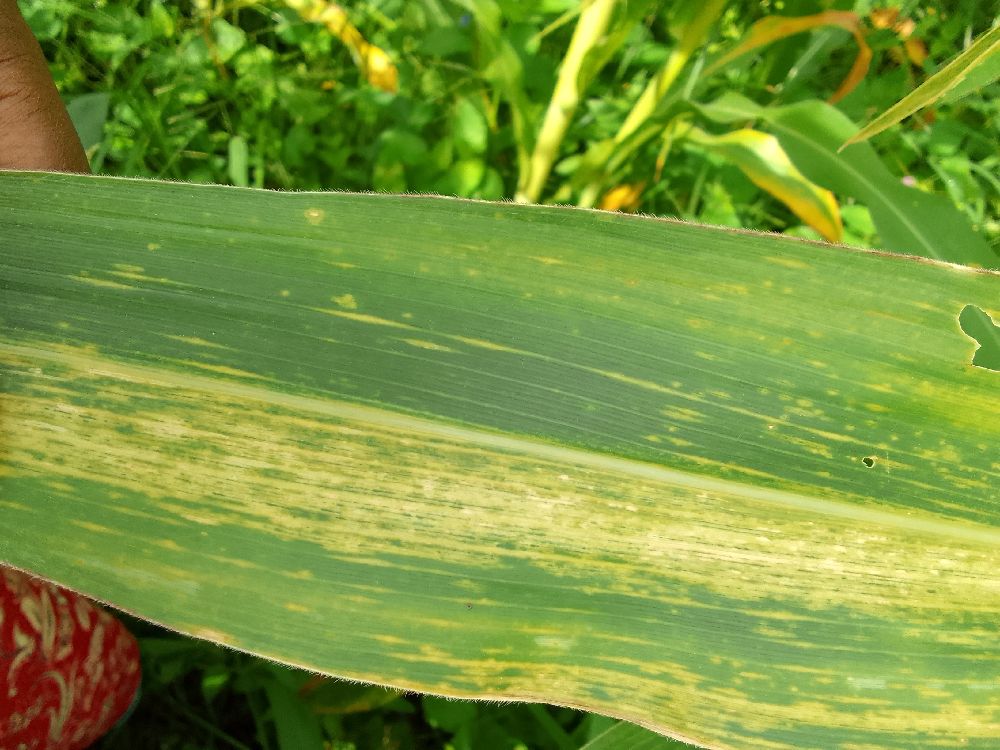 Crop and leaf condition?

maize, maize lethal necrosis
